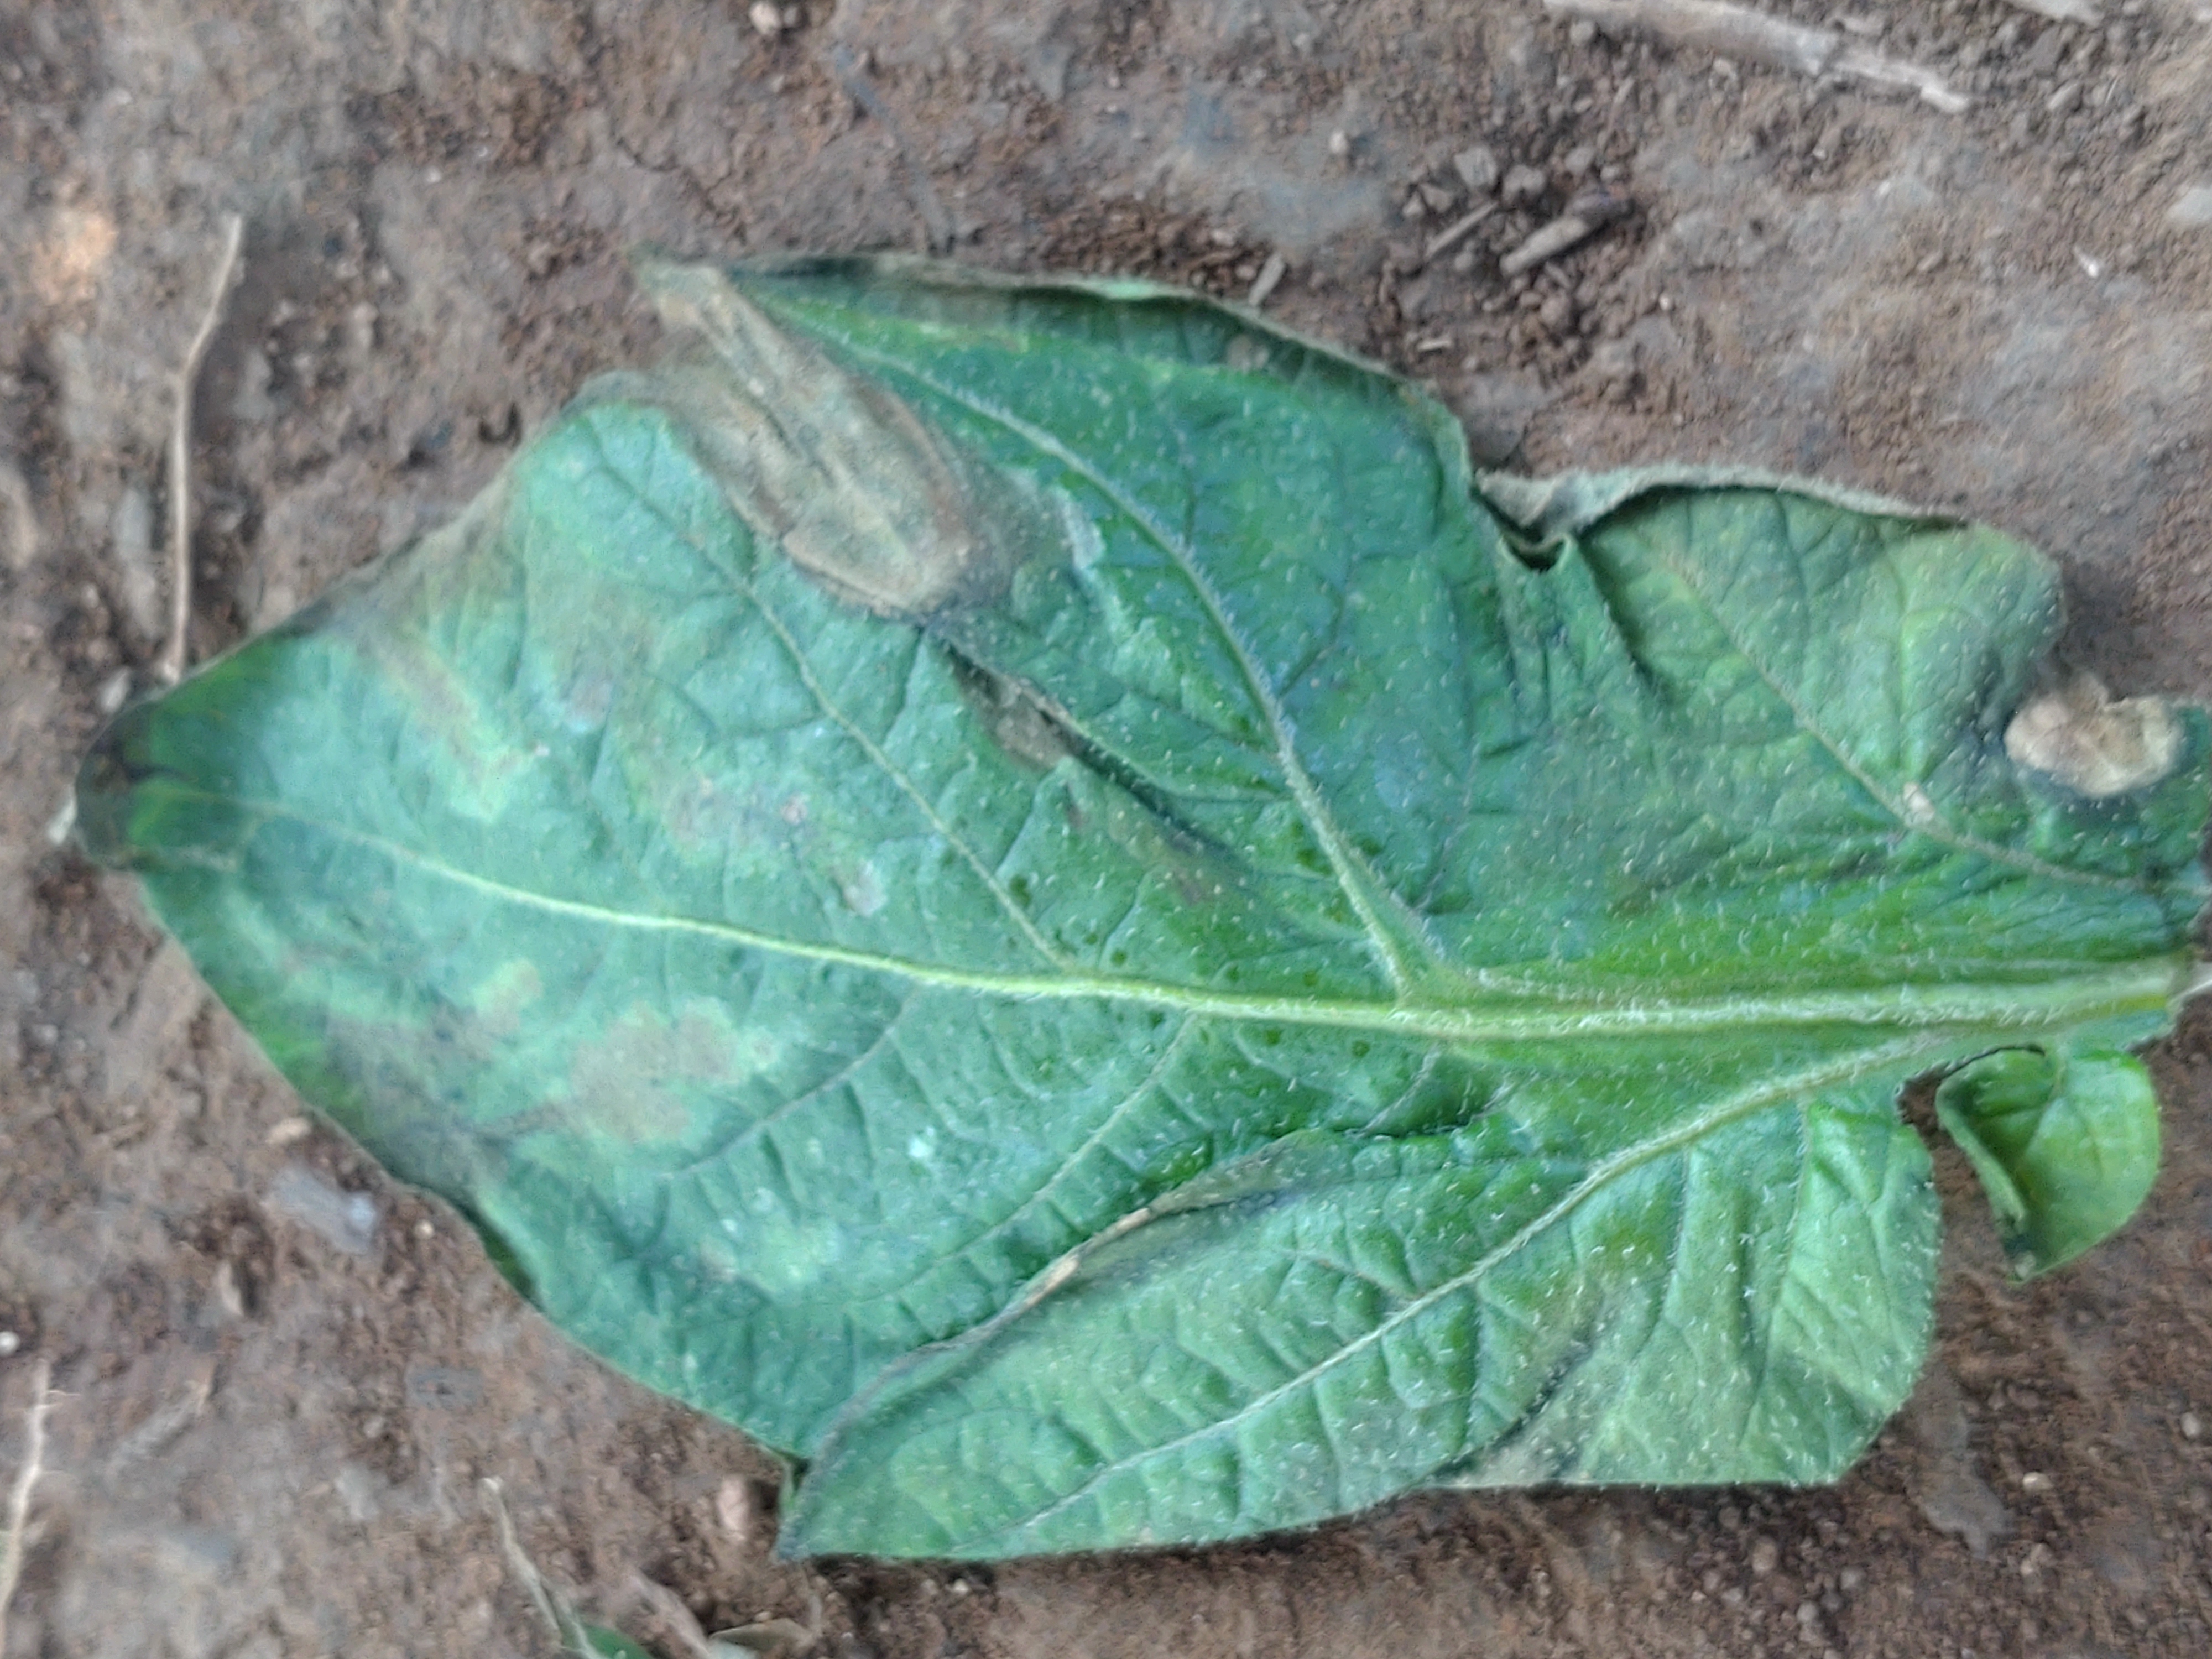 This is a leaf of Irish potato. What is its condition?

early blight
